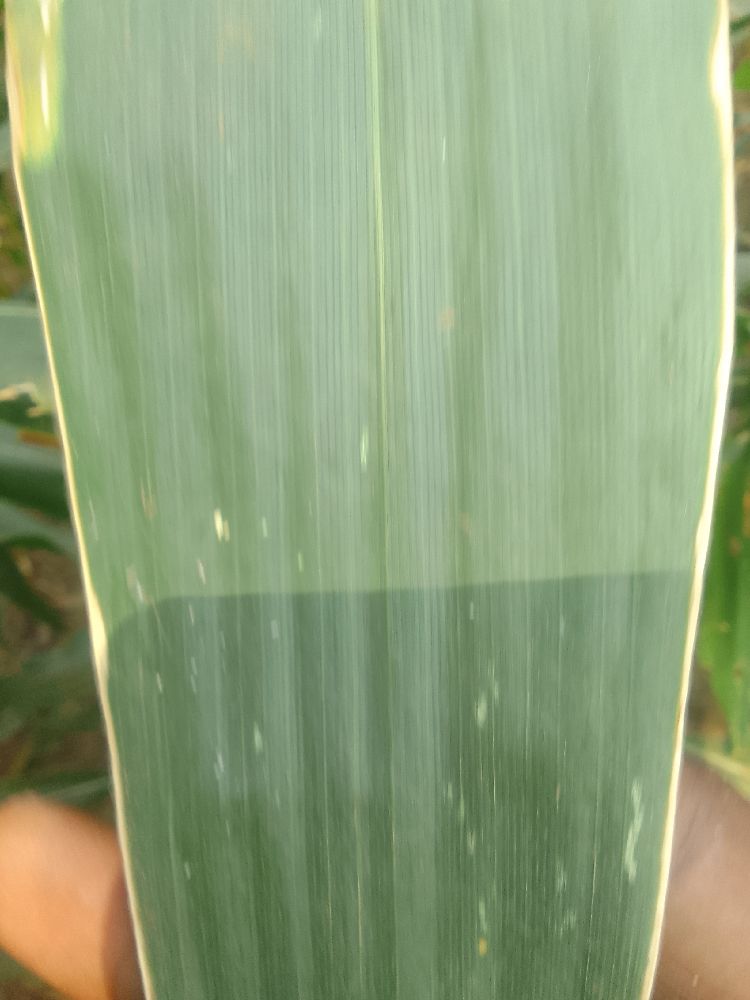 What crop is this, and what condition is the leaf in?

maize, healthy
